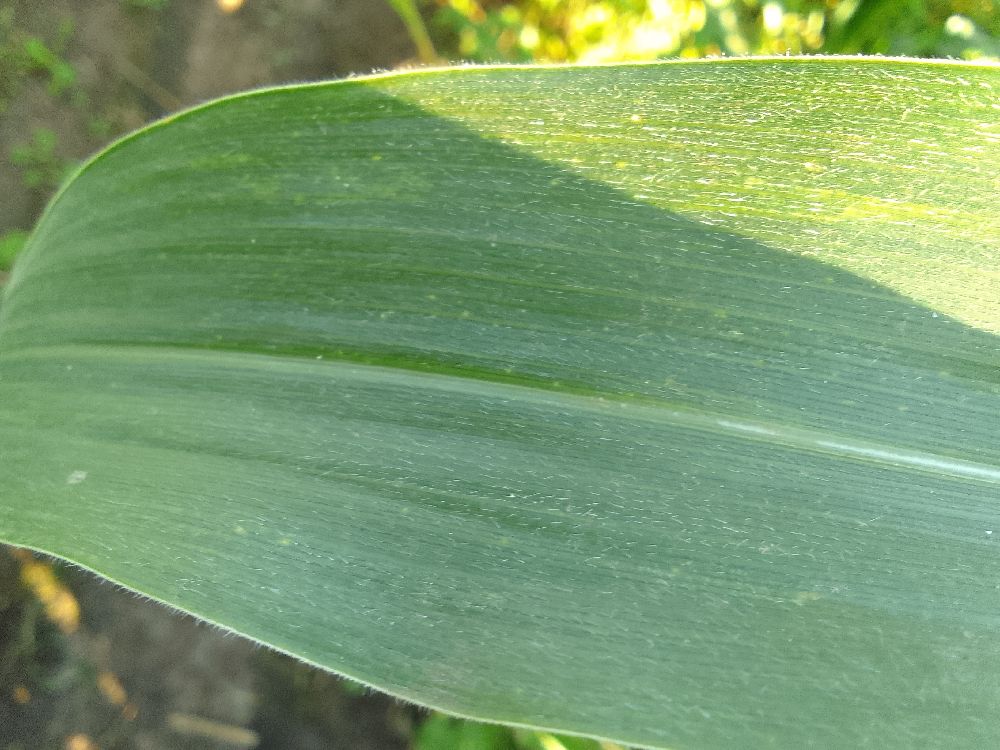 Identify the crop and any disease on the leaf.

maize, healthy
